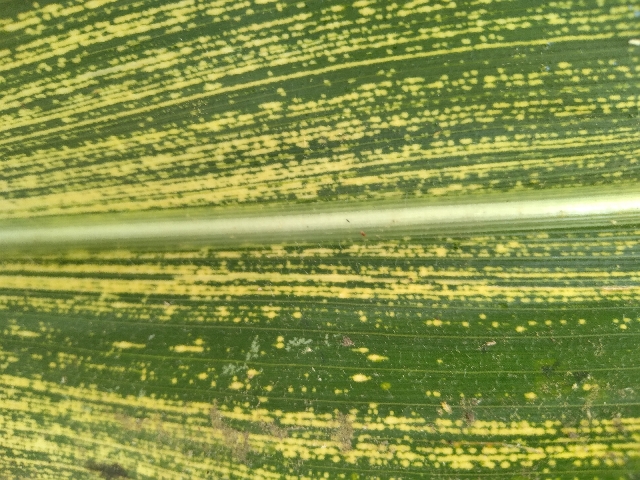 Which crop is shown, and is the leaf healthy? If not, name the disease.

maize, maize streak virus
